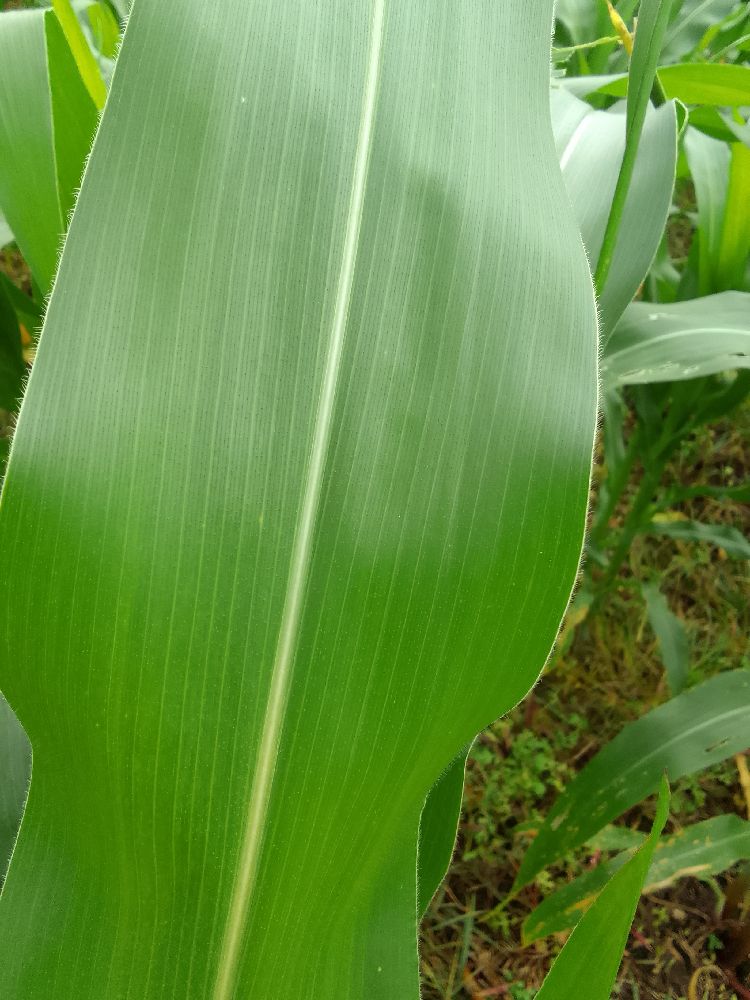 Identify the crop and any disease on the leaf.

maize, healthy
